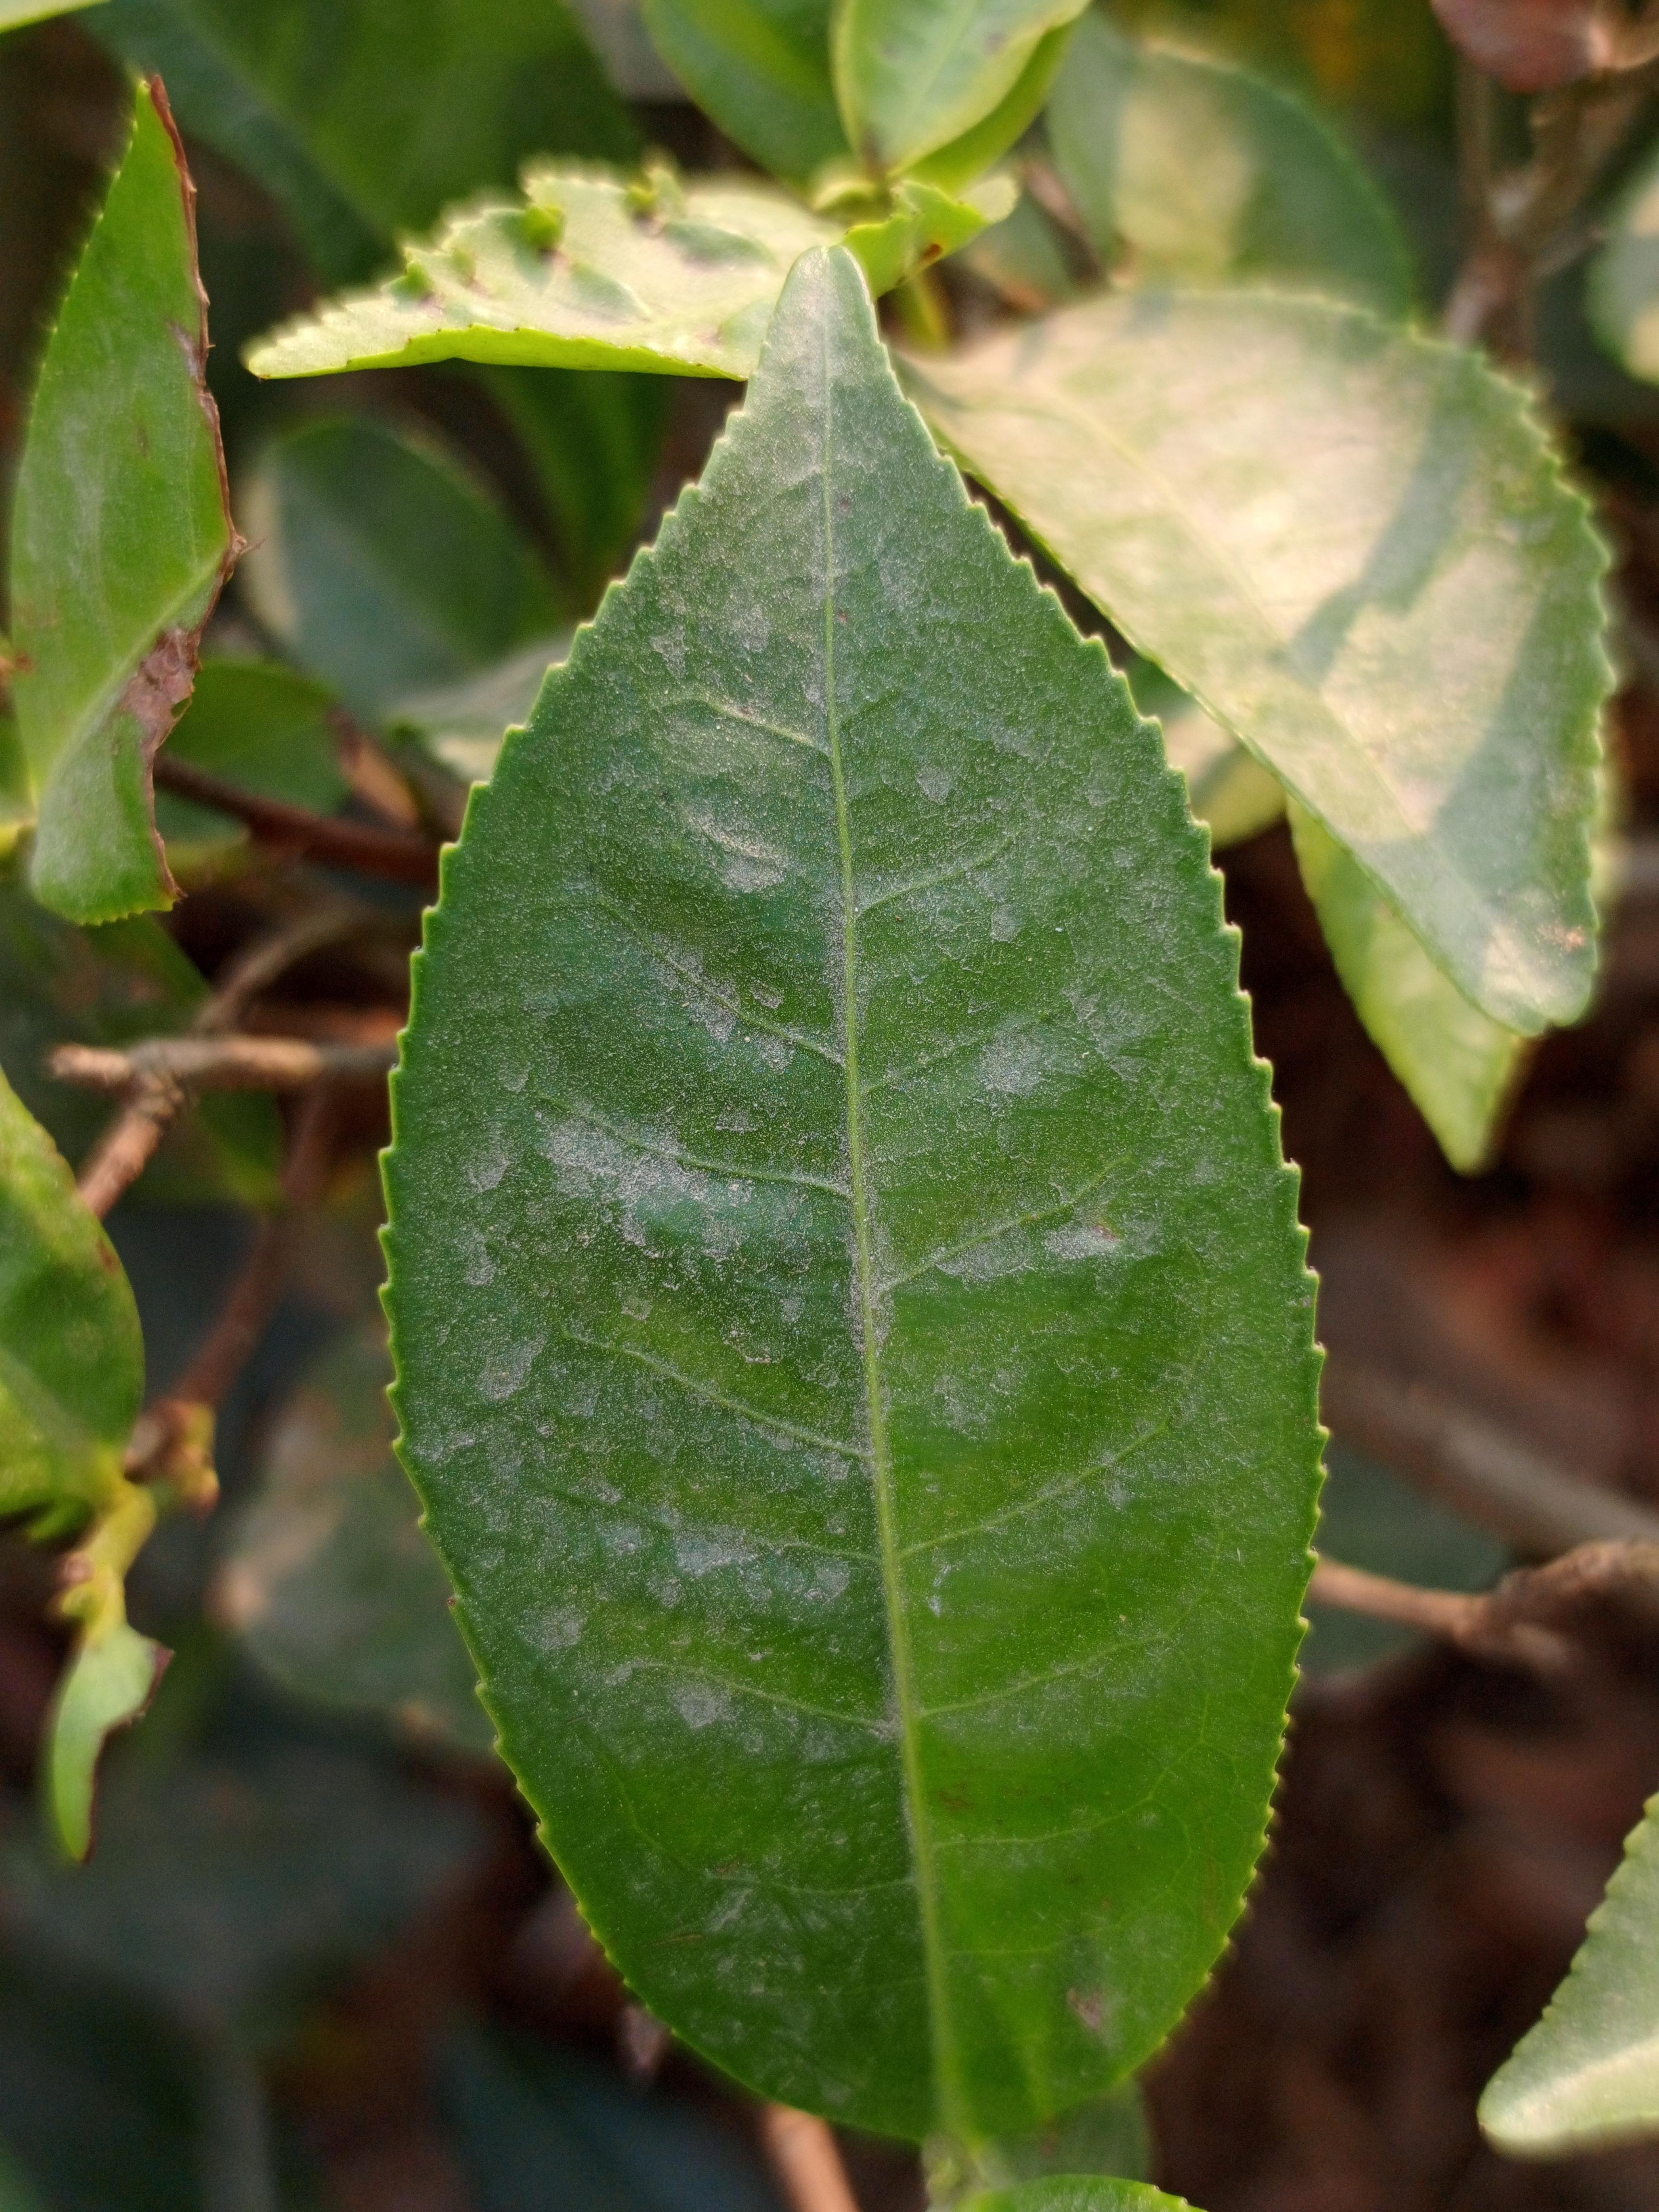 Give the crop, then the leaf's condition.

tea, healthy leaf
